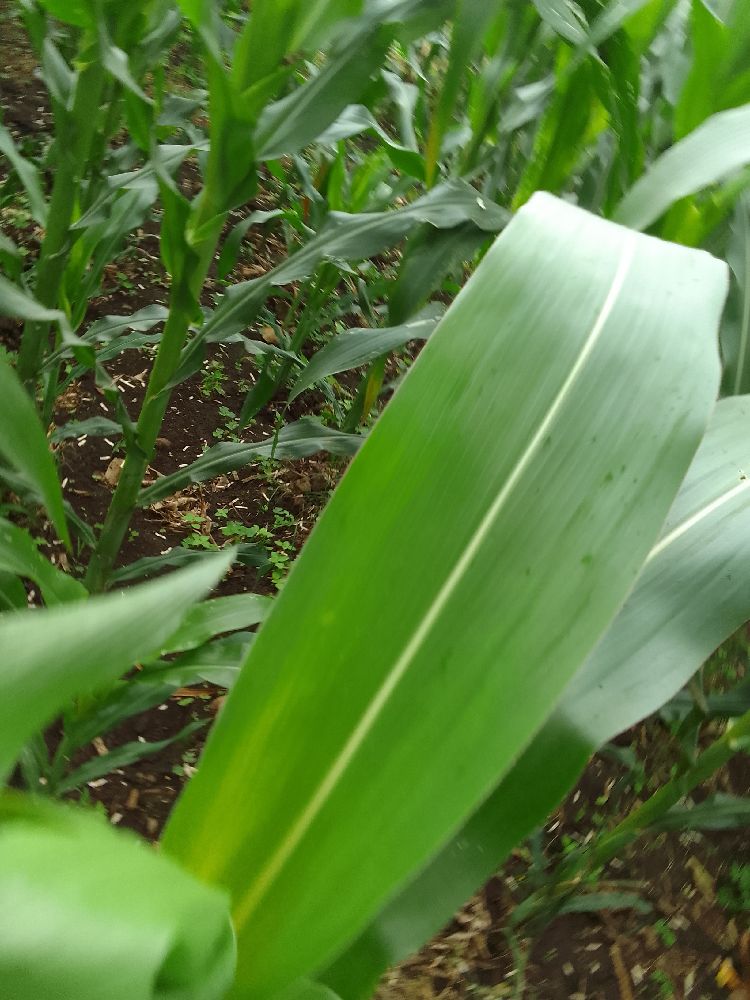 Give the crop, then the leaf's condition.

maize, healthy
